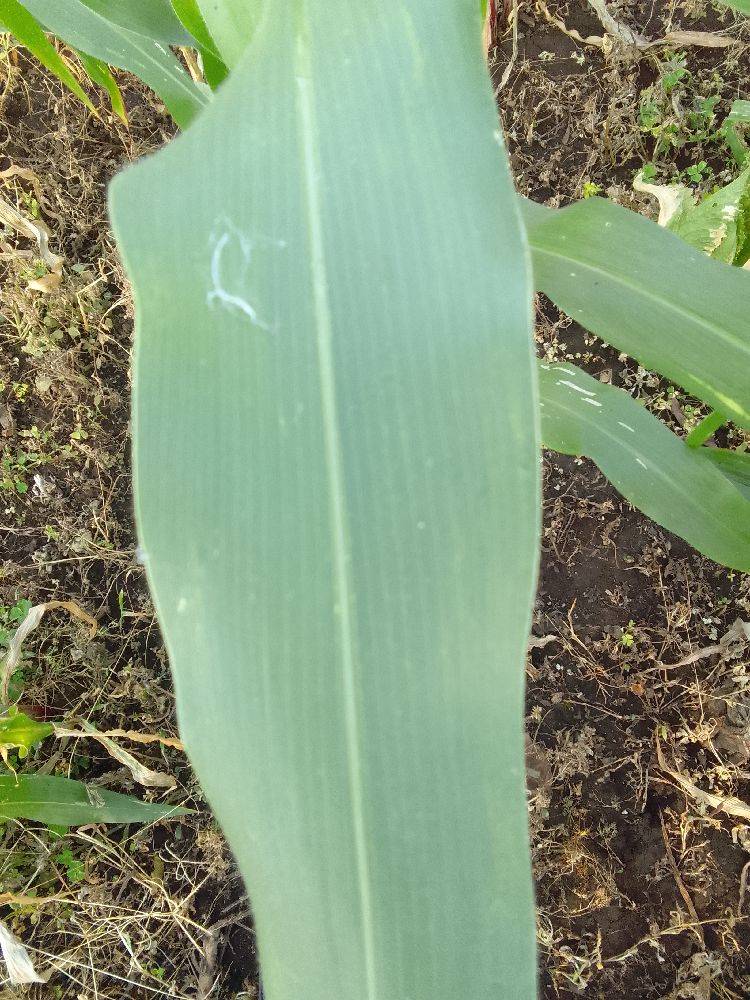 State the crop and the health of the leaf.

maize, healthy
